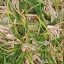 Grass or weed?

grass
